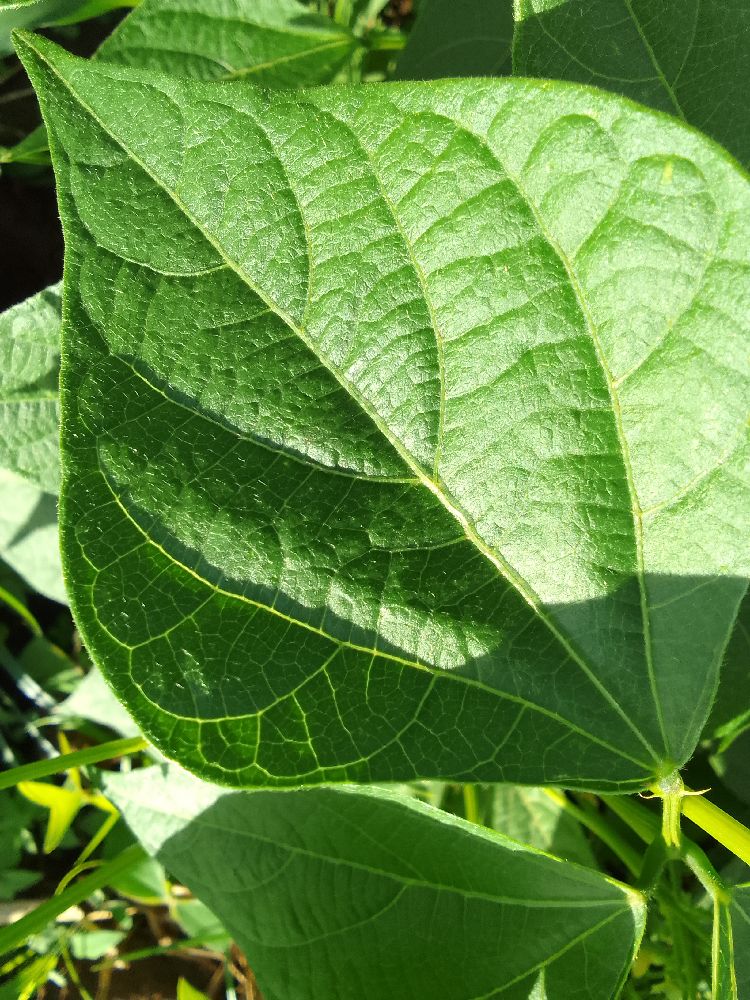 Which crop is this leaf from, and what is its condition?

common bean, healthy
